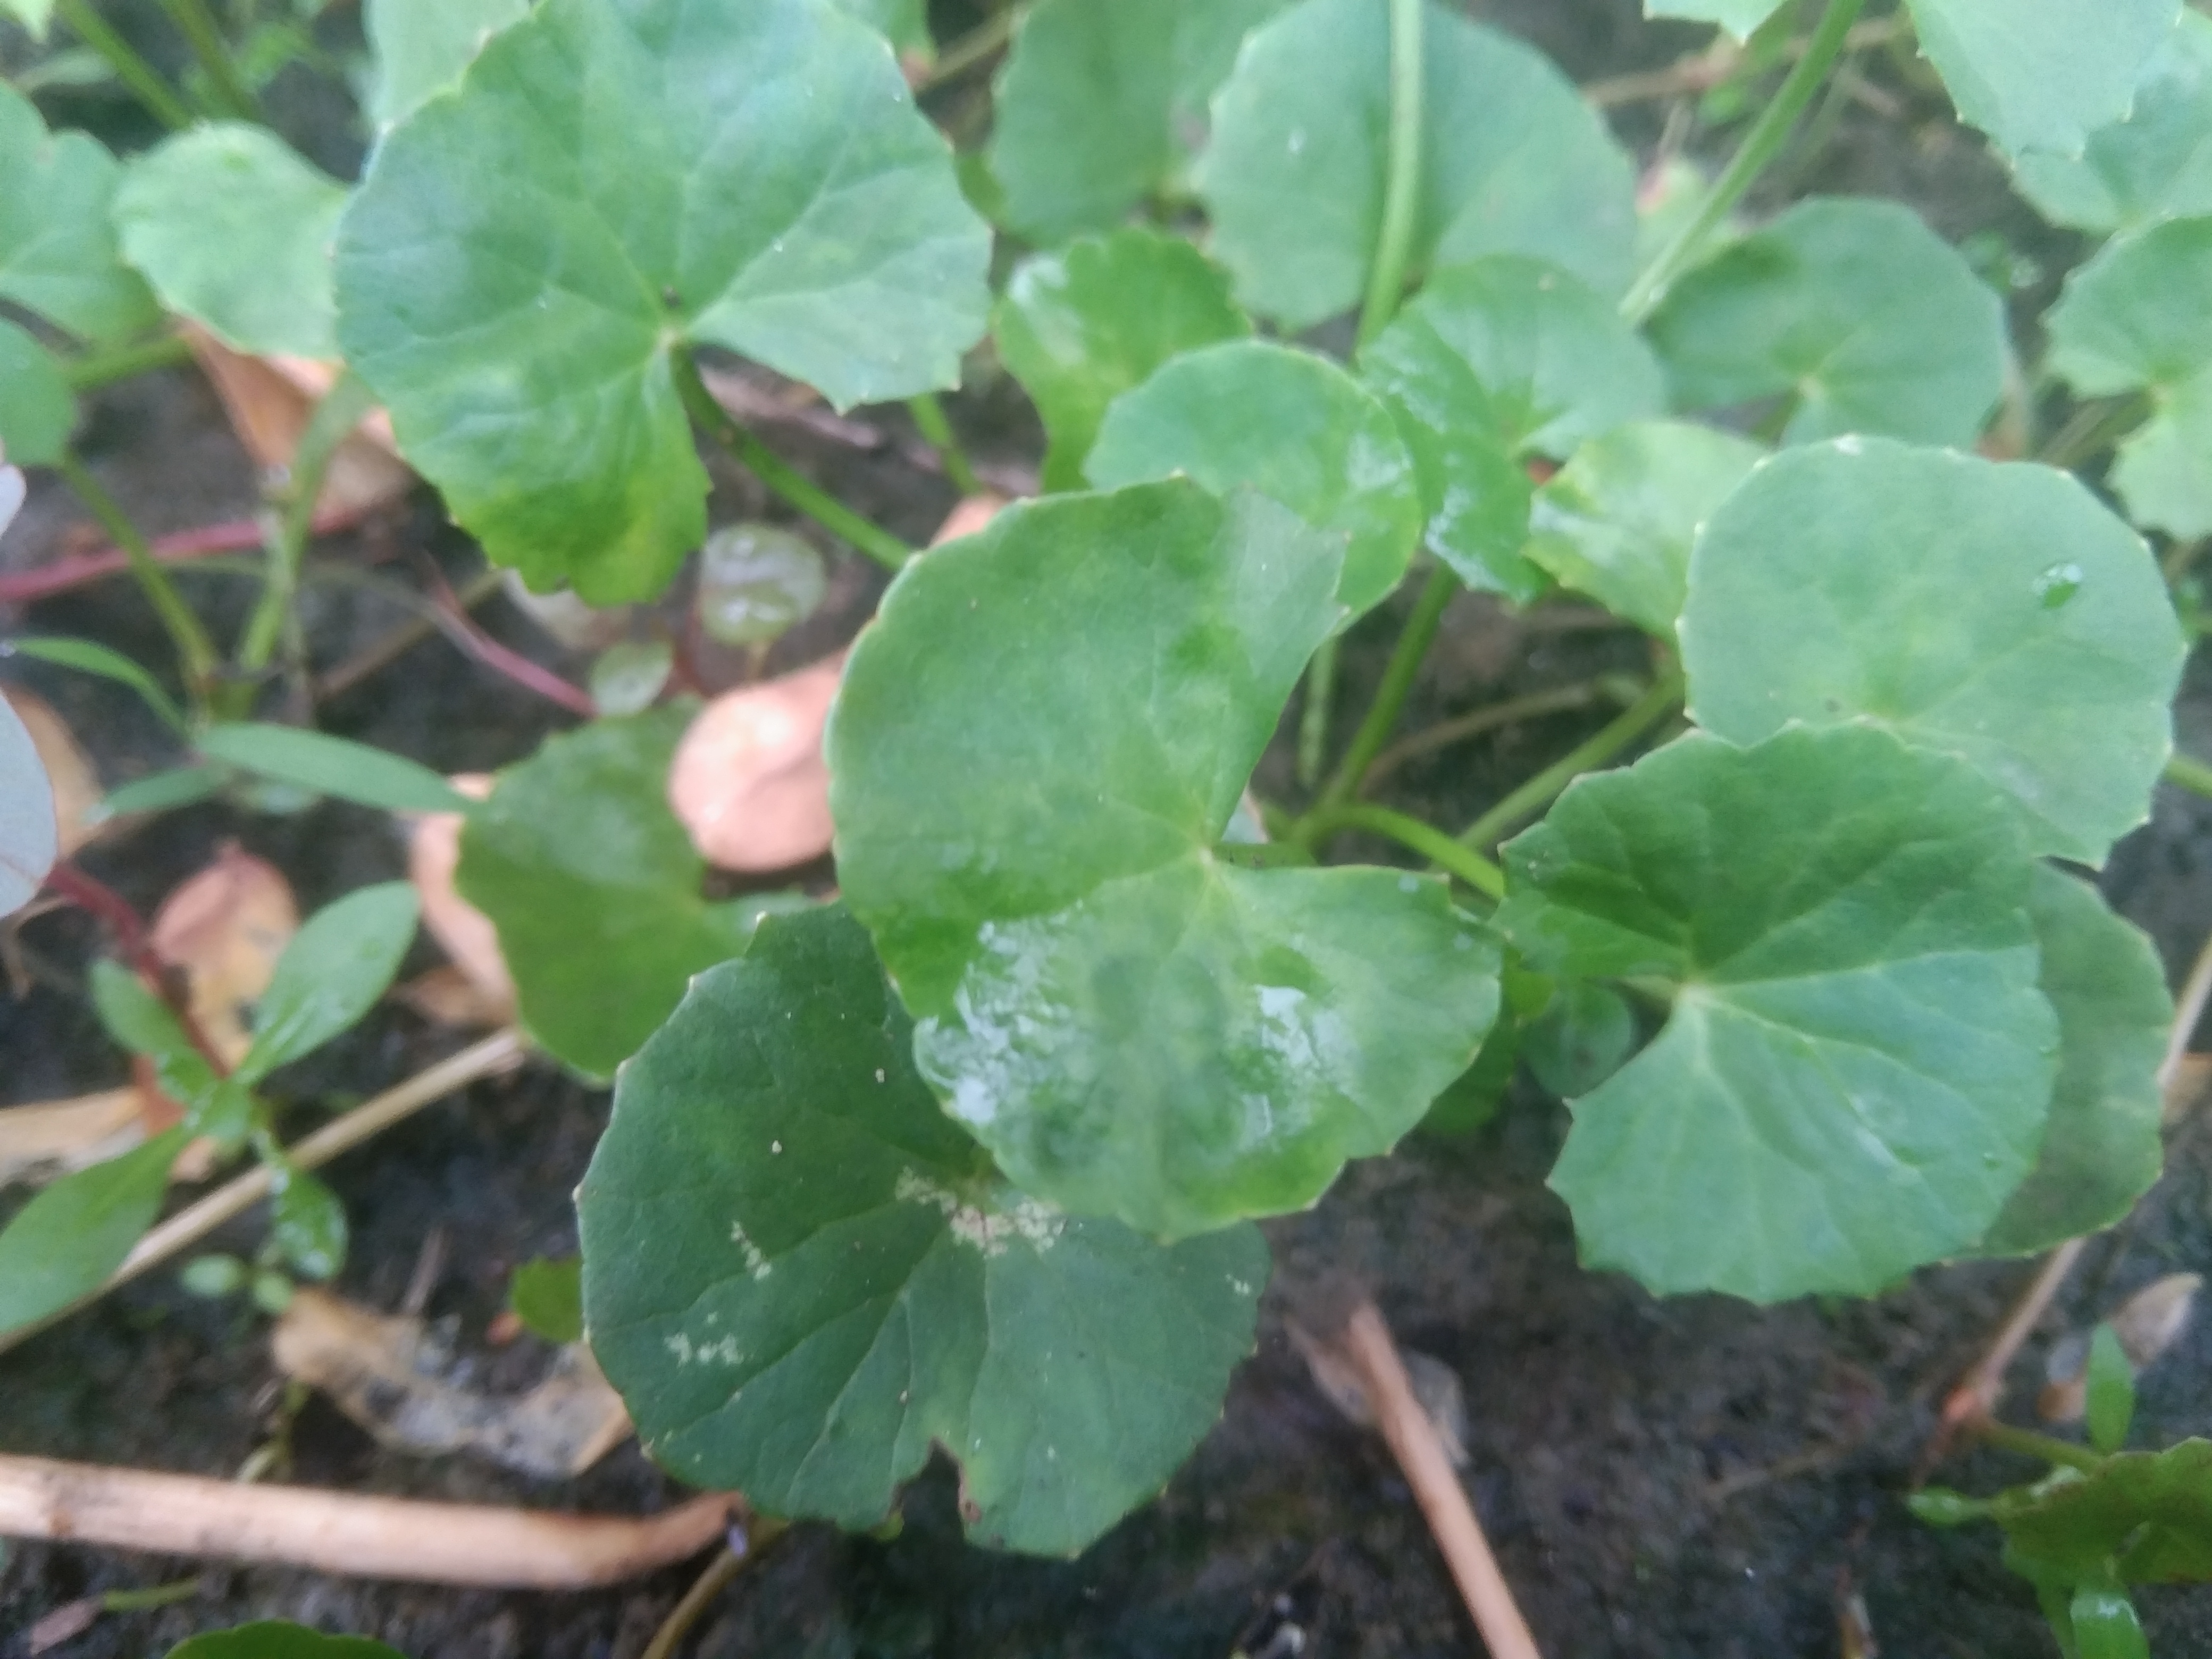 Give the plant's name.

thankuni
